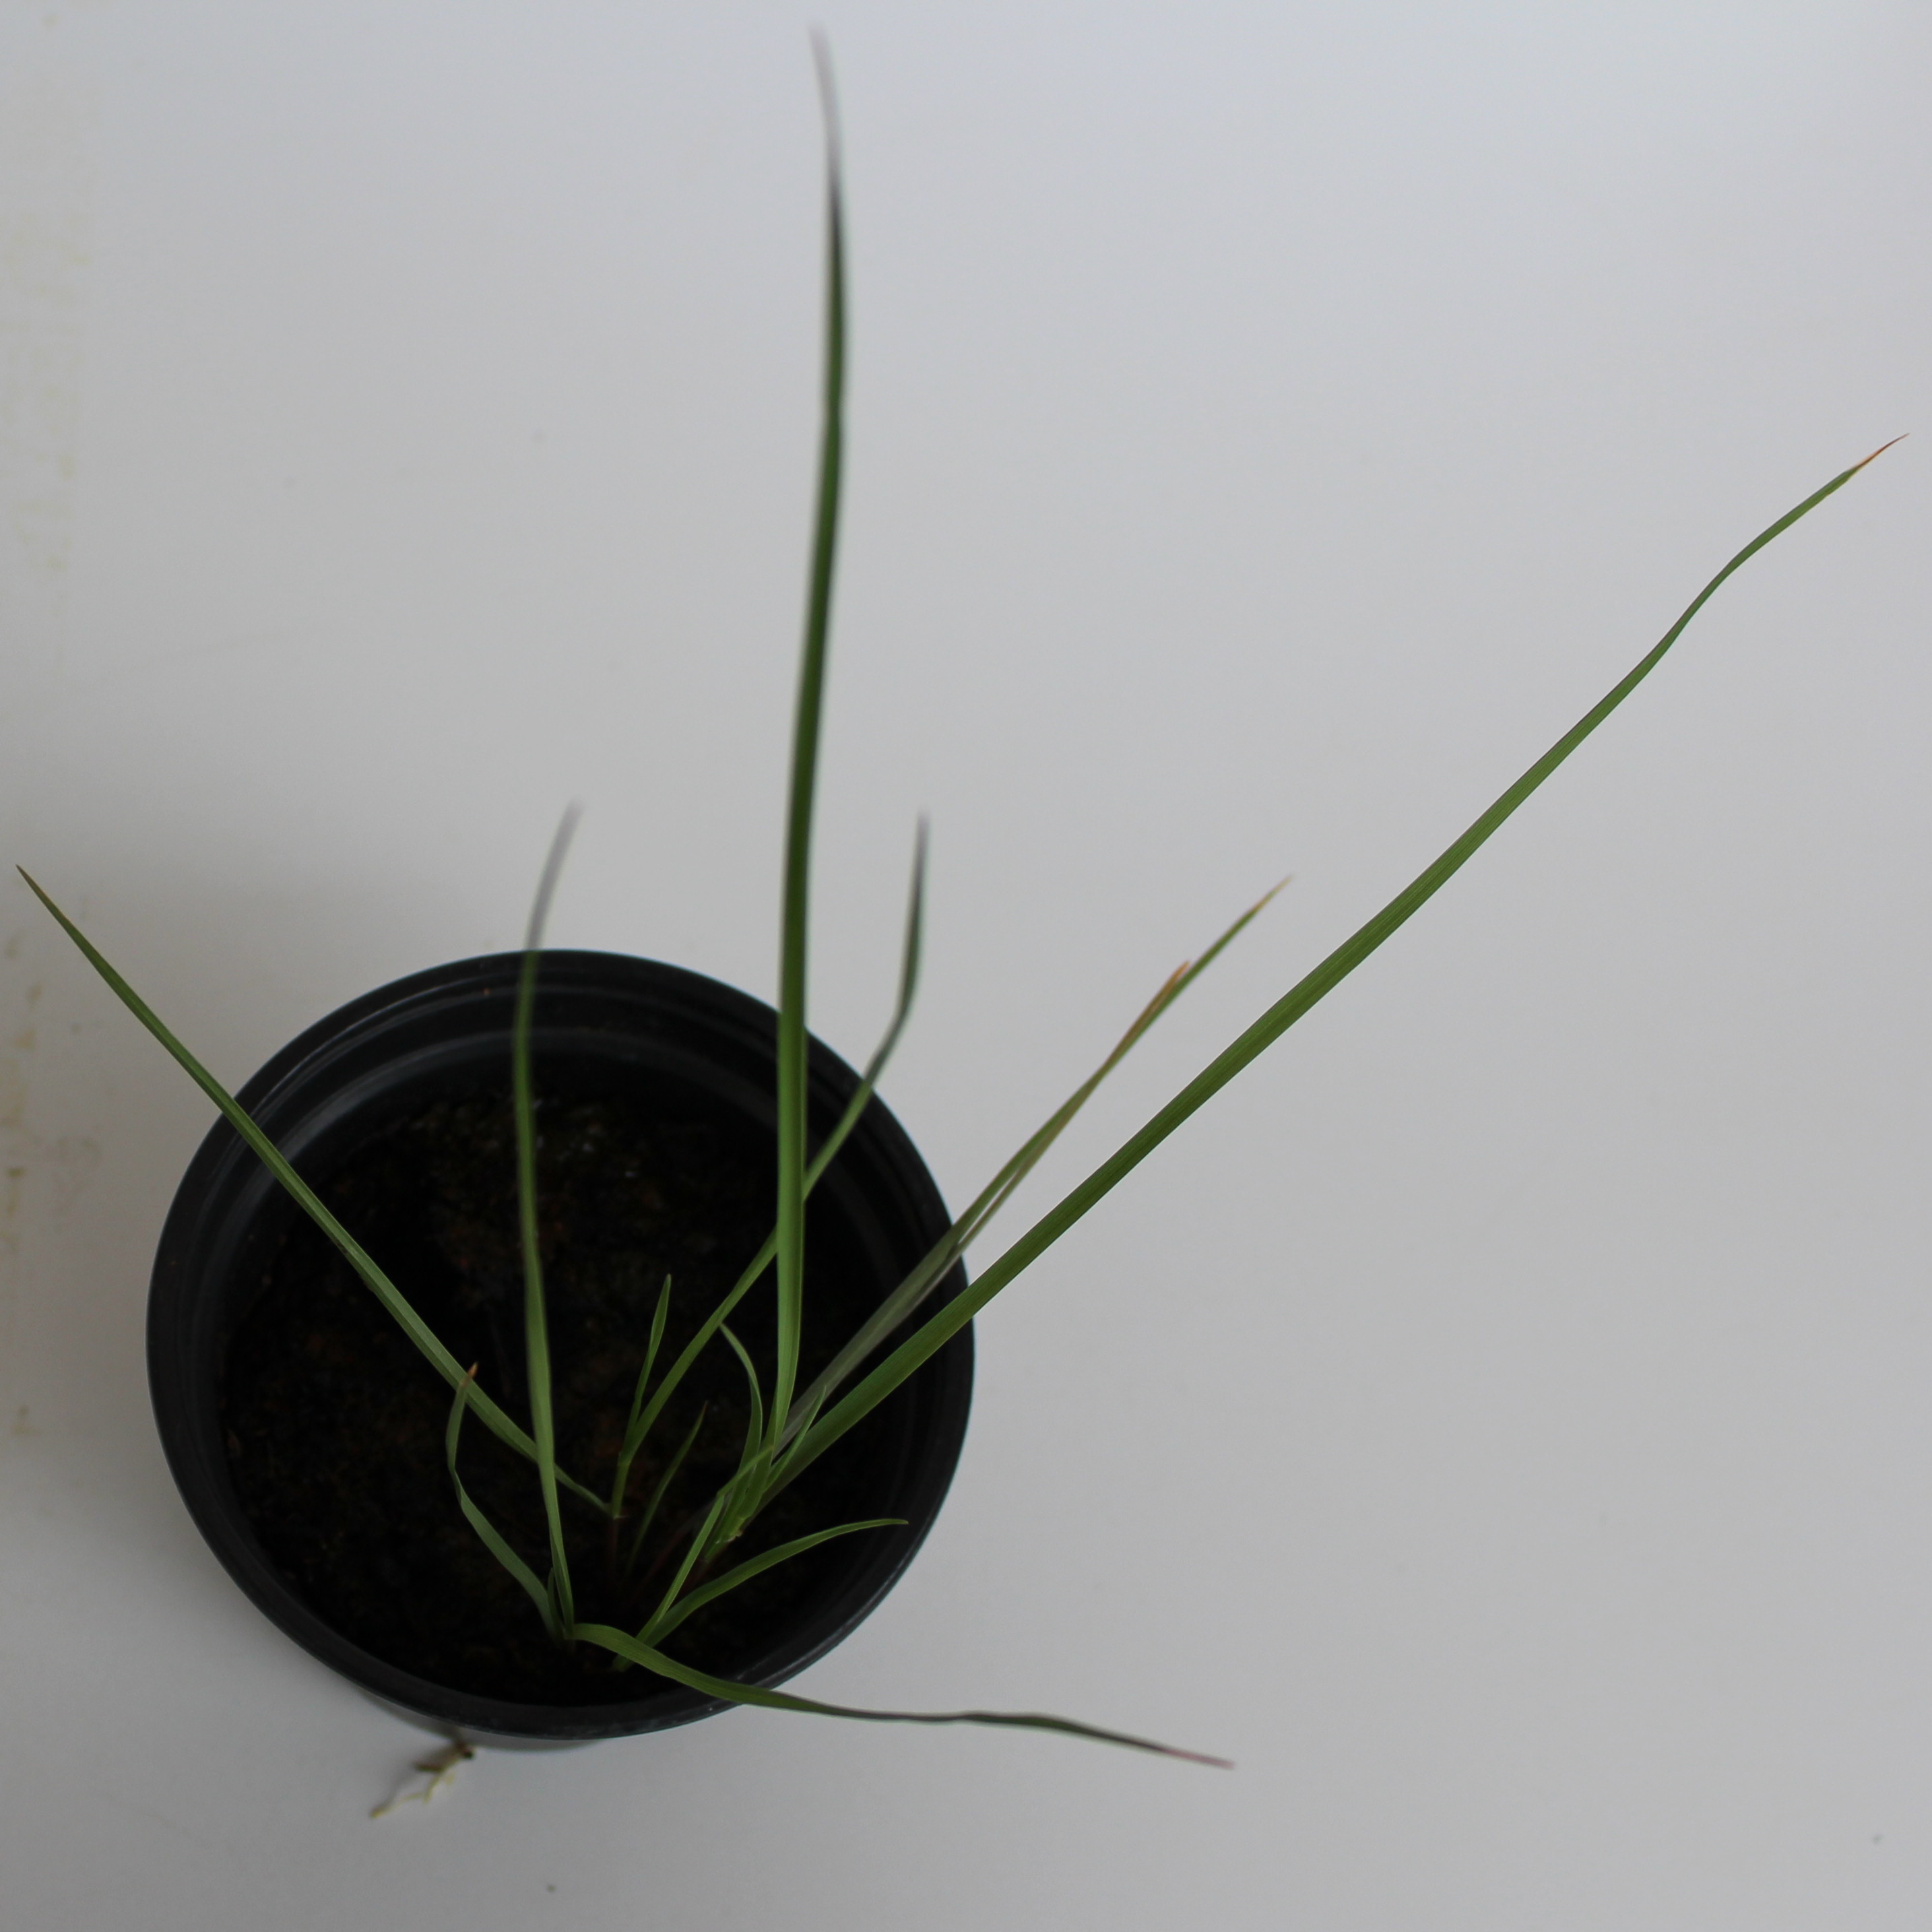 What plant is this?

Lolium multiflorum
